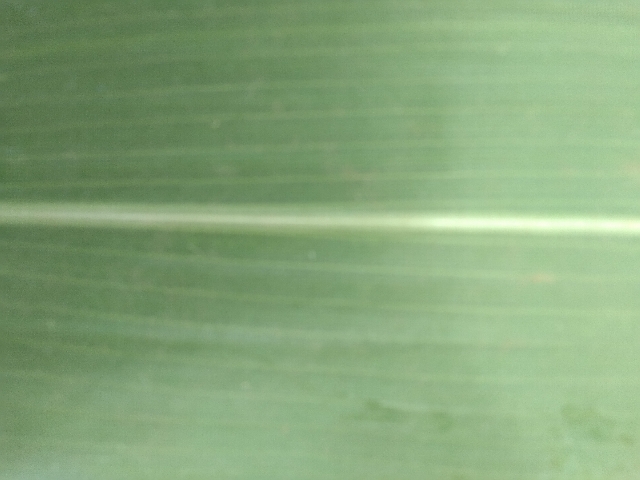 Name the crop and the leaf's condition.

maize, healthy
